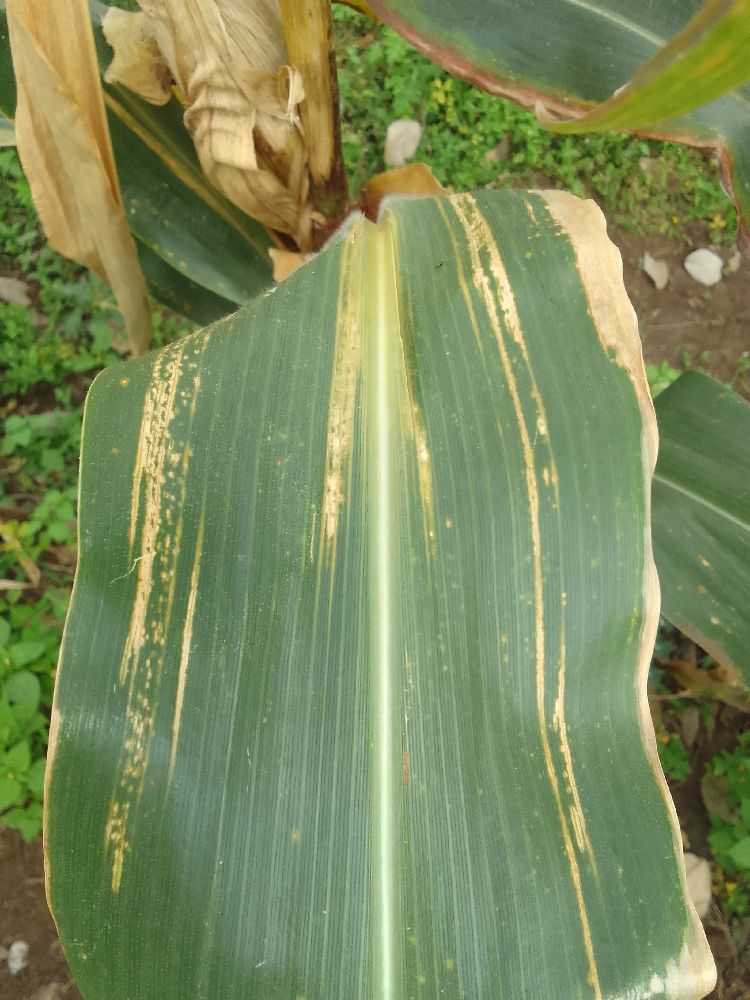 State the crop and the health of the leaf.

maize, maize lethal necrosis
